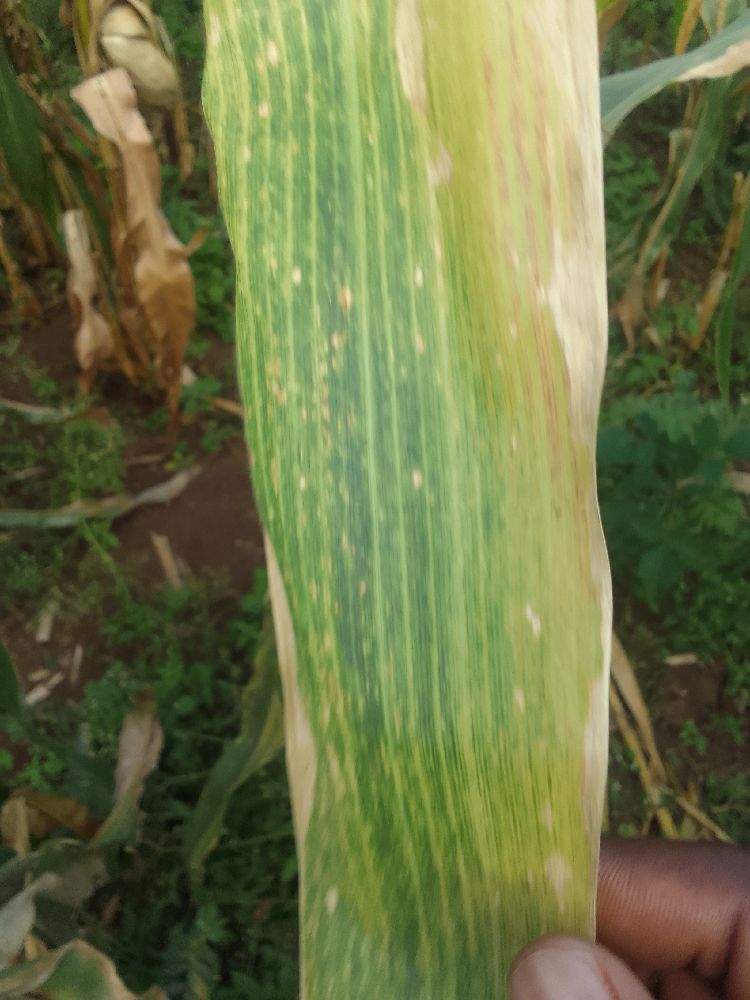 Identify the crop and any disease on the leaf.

maize, maize lethal necrosis
